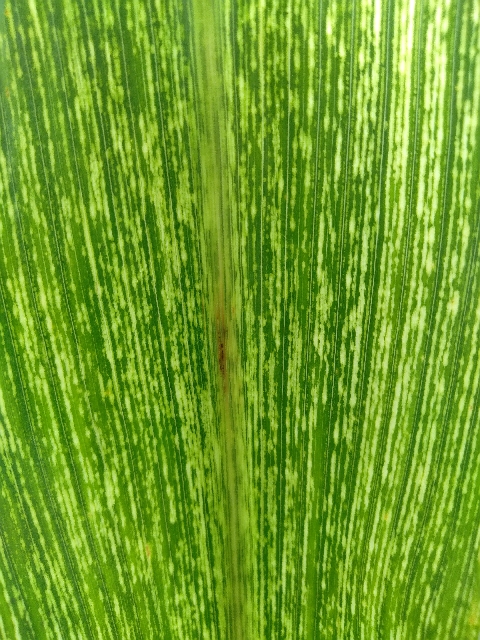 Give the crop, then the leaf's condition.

maize, maize streak virus
